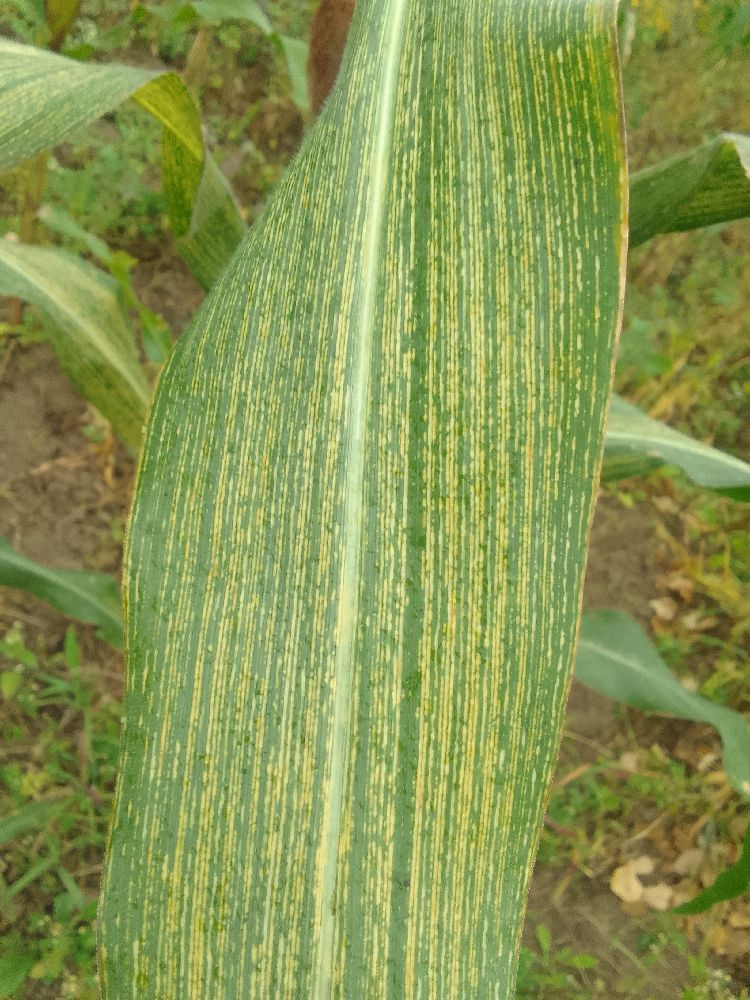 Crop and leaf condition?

maize, maize streak virus
